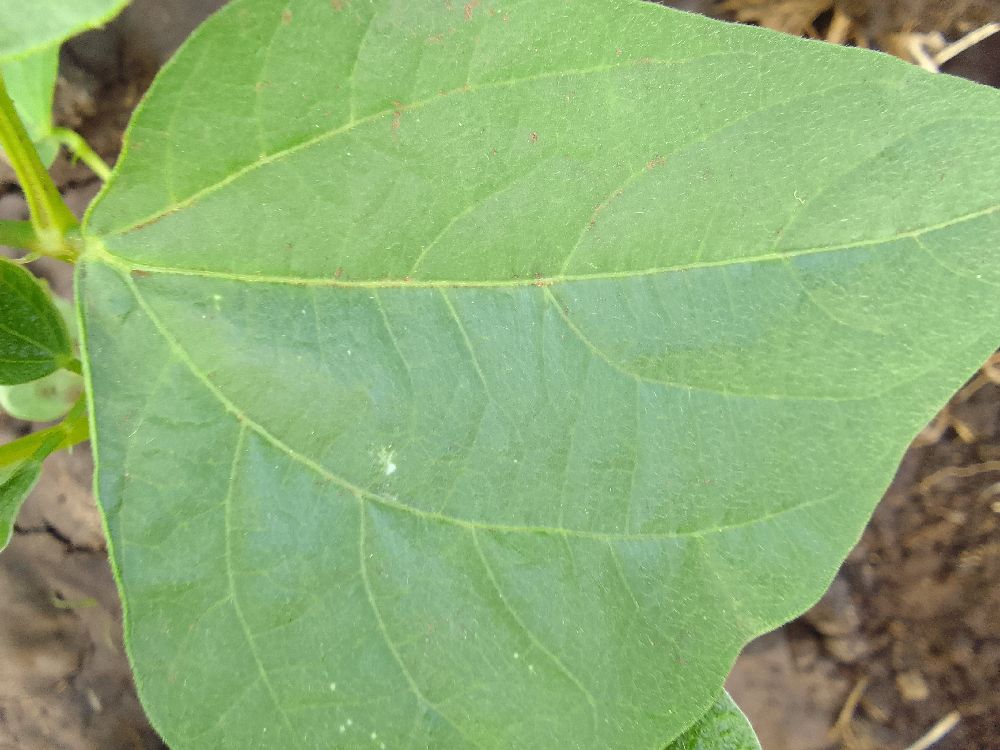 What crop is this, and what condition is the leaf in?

common bean, healthy
